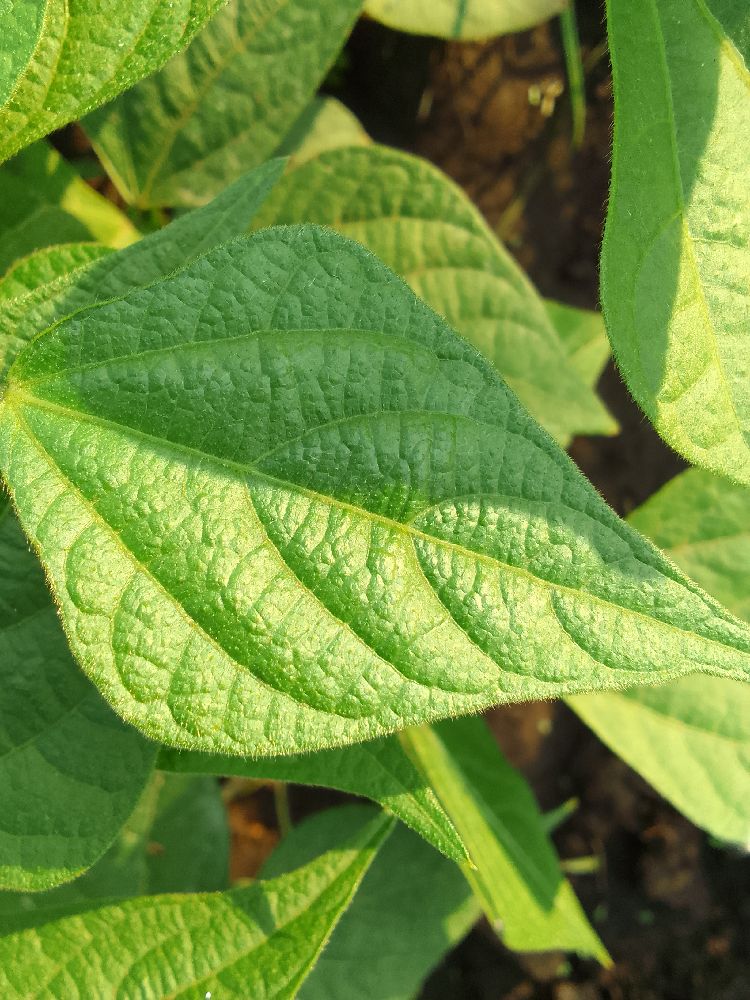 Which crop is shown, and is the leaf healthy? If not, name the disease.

common bean, healthy
